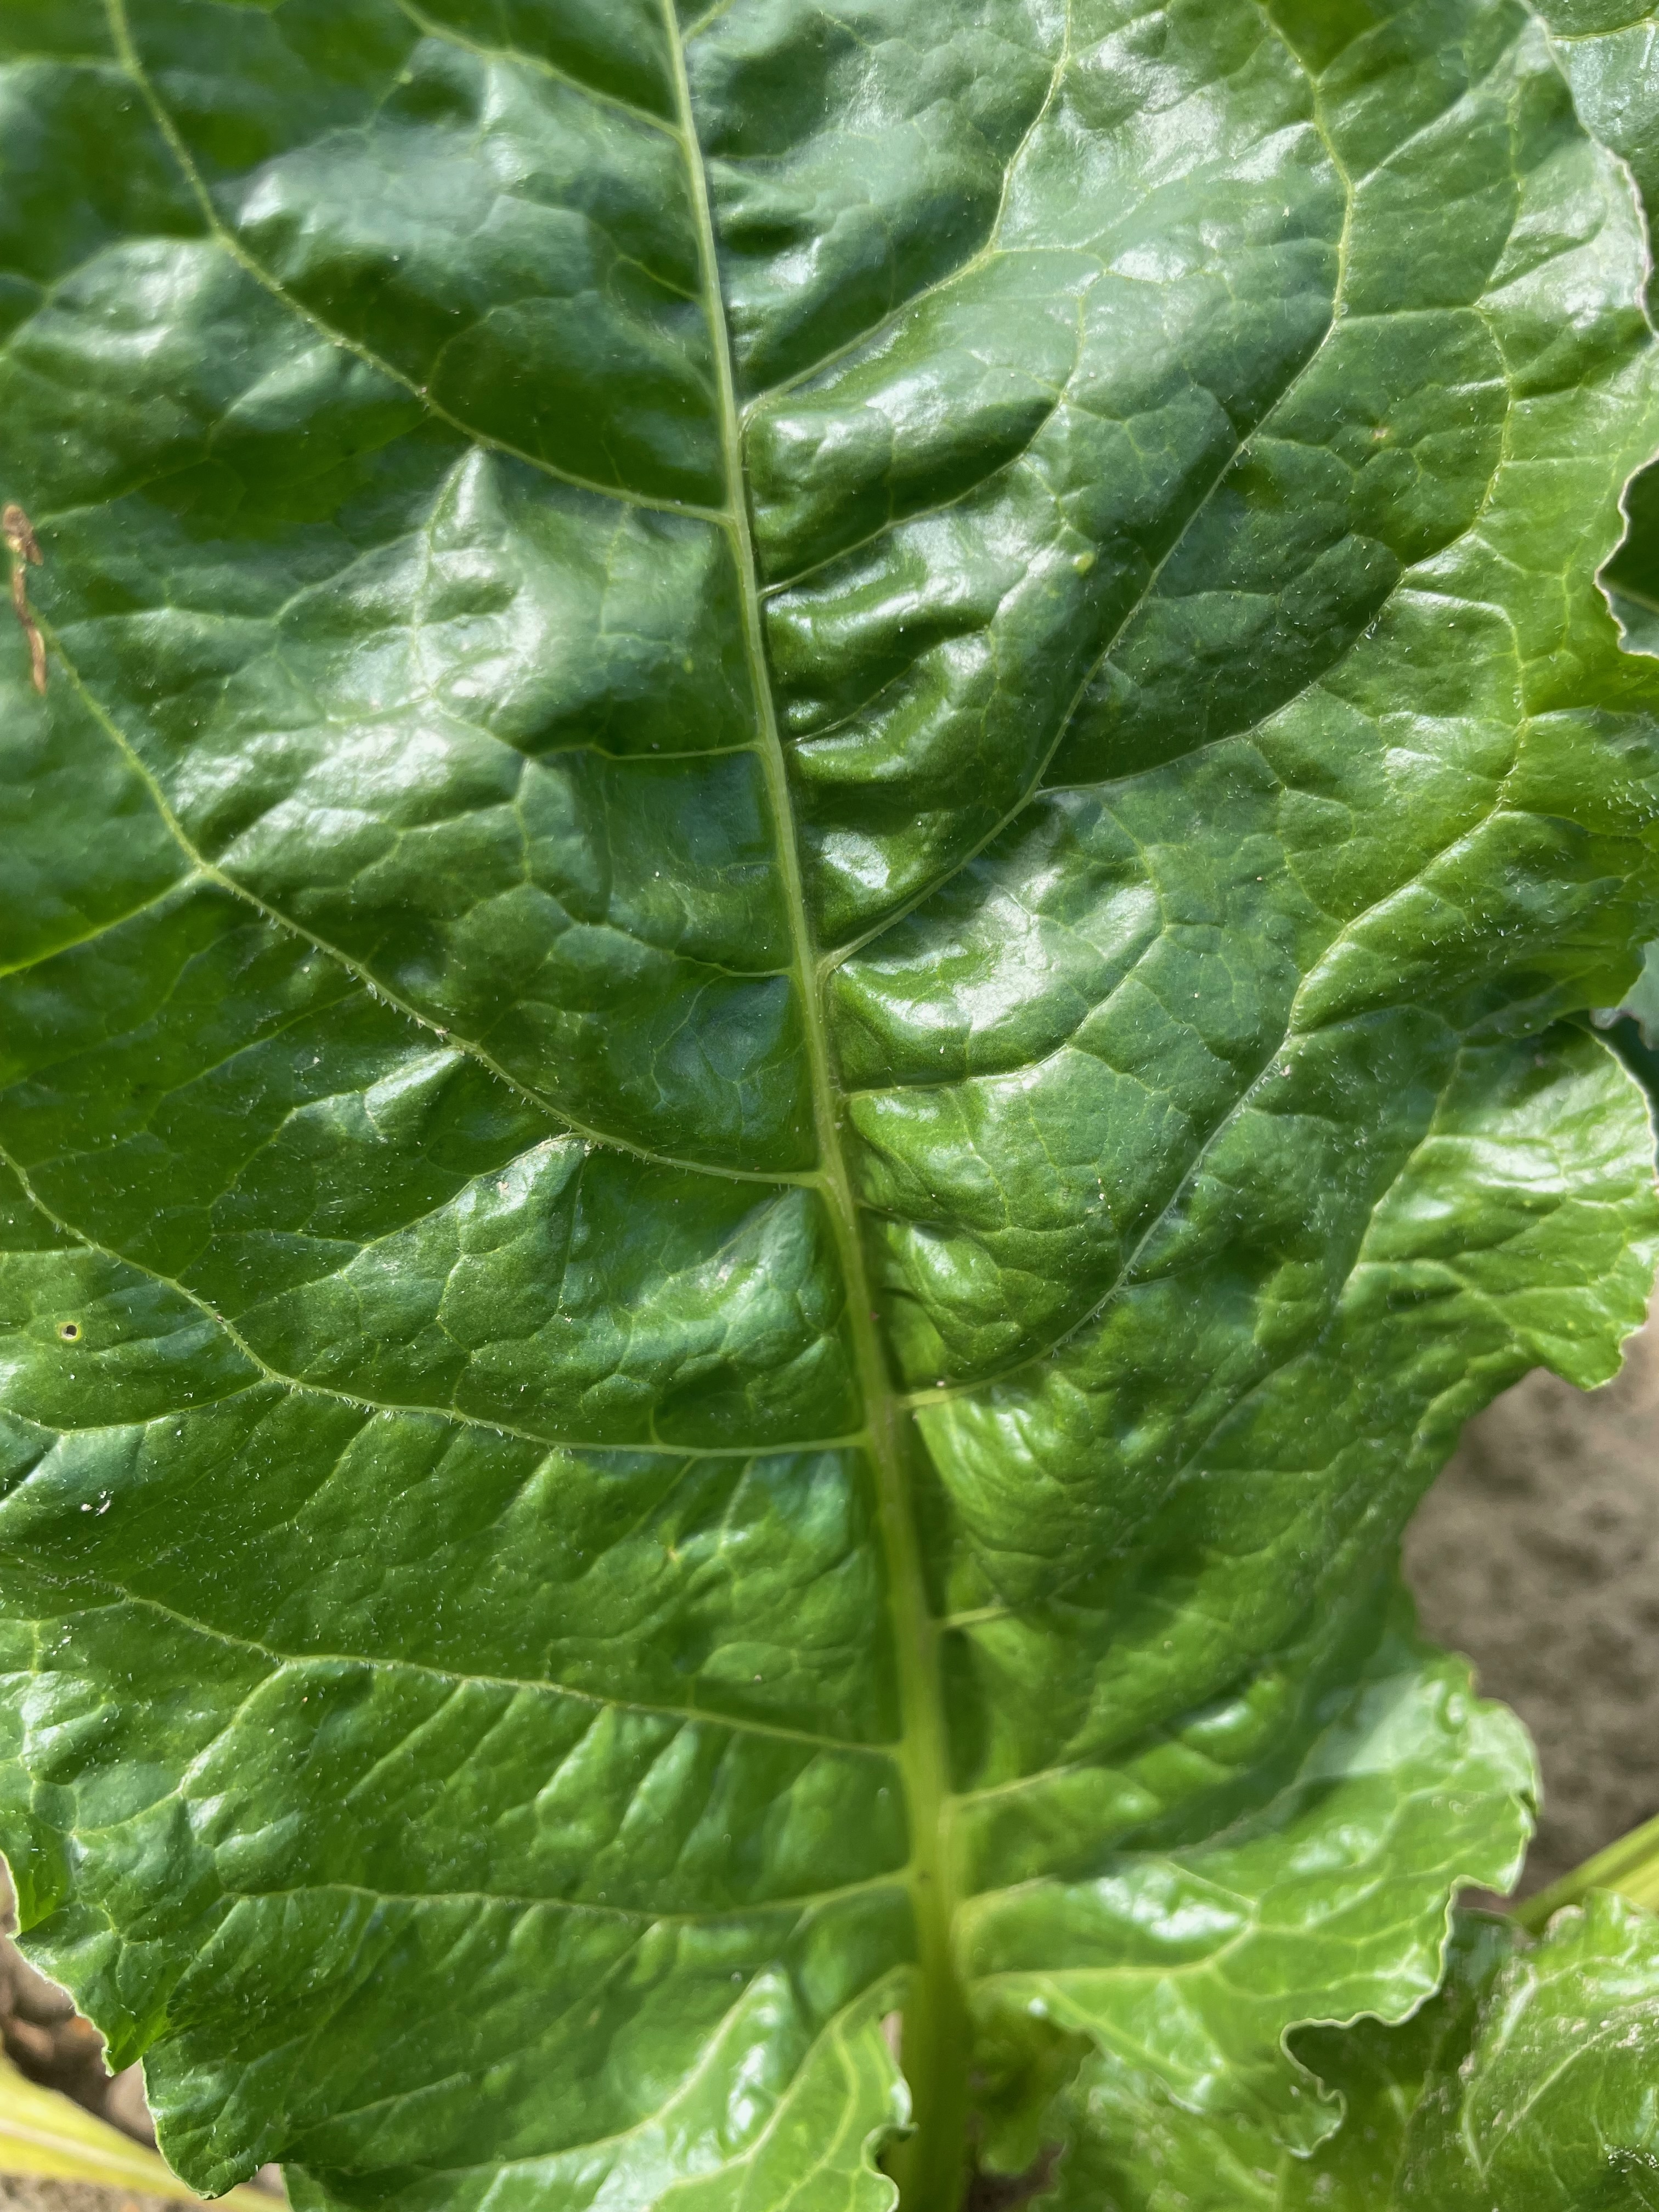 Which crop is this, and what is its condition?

beet, unaffected
